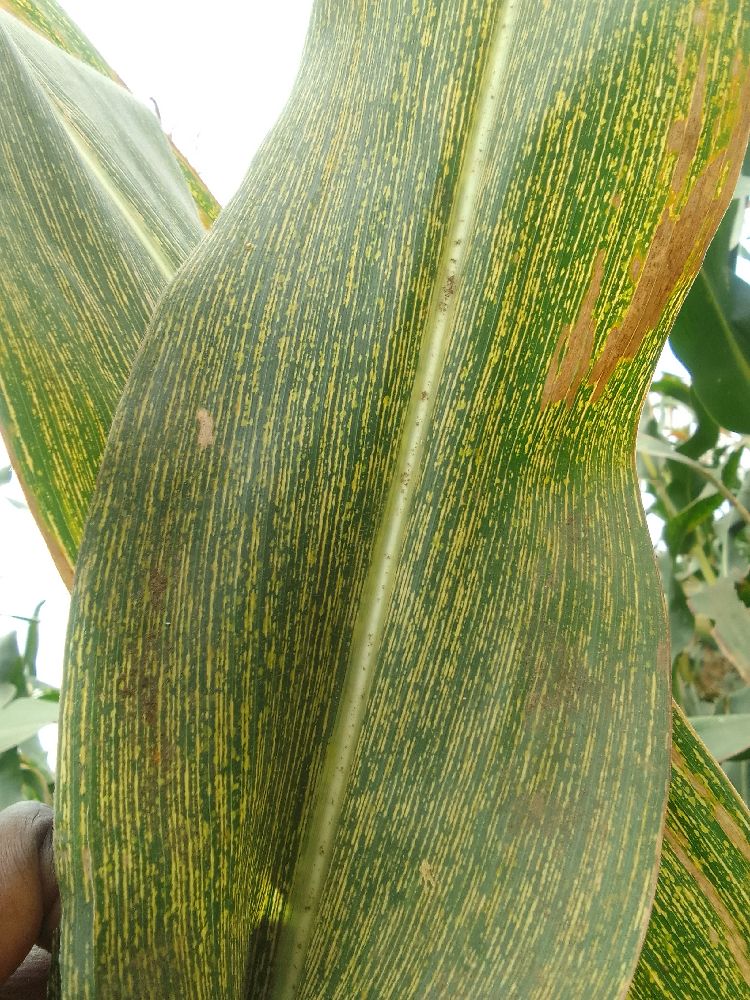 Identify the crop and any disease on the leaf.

maize, maize streak virus
